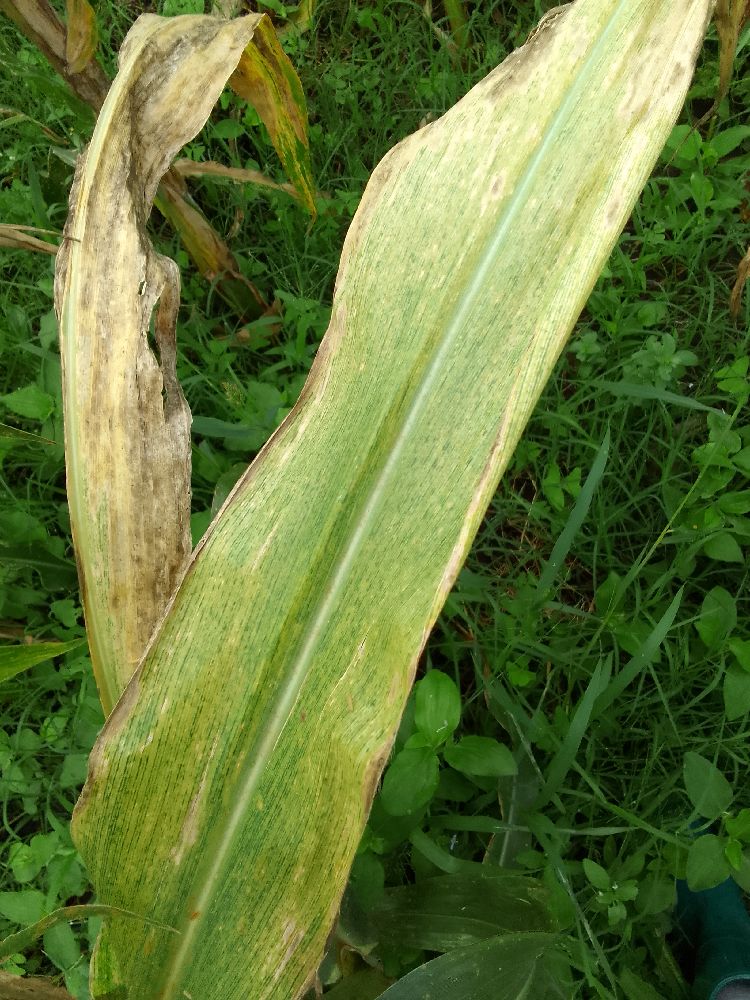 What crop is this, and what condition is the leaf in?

maize, maize lethal necrosis
